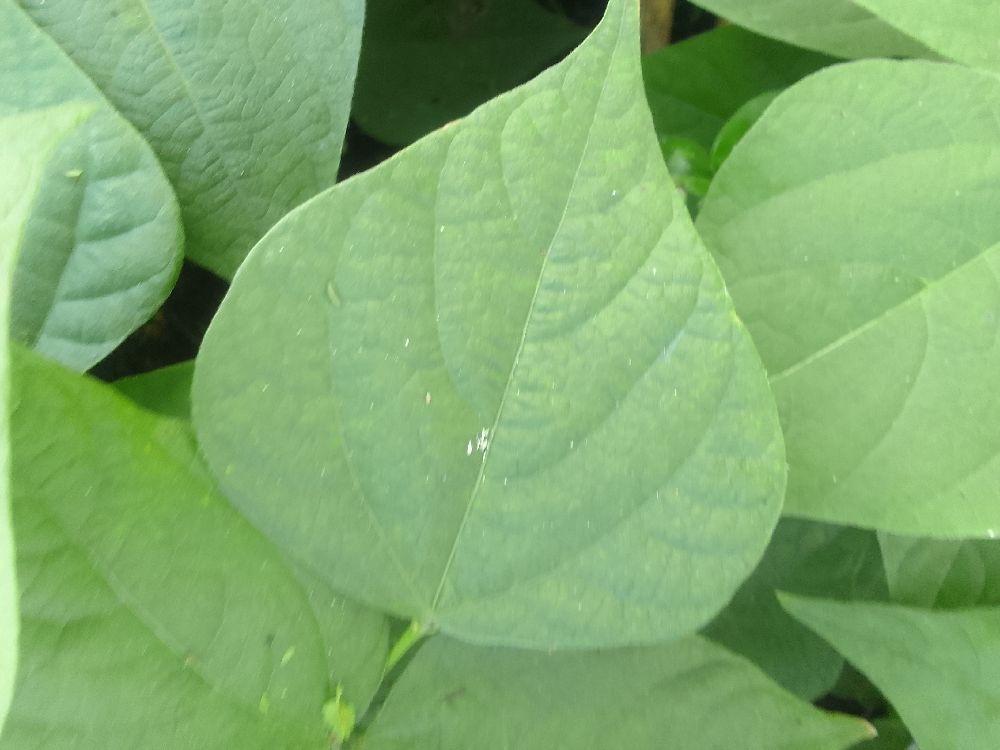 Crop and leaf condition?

common bean, healthy
